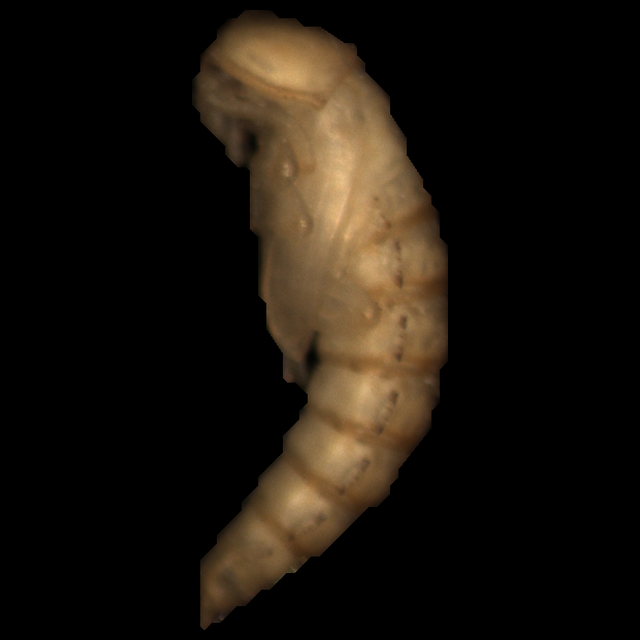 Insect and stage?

mealworm pupa
